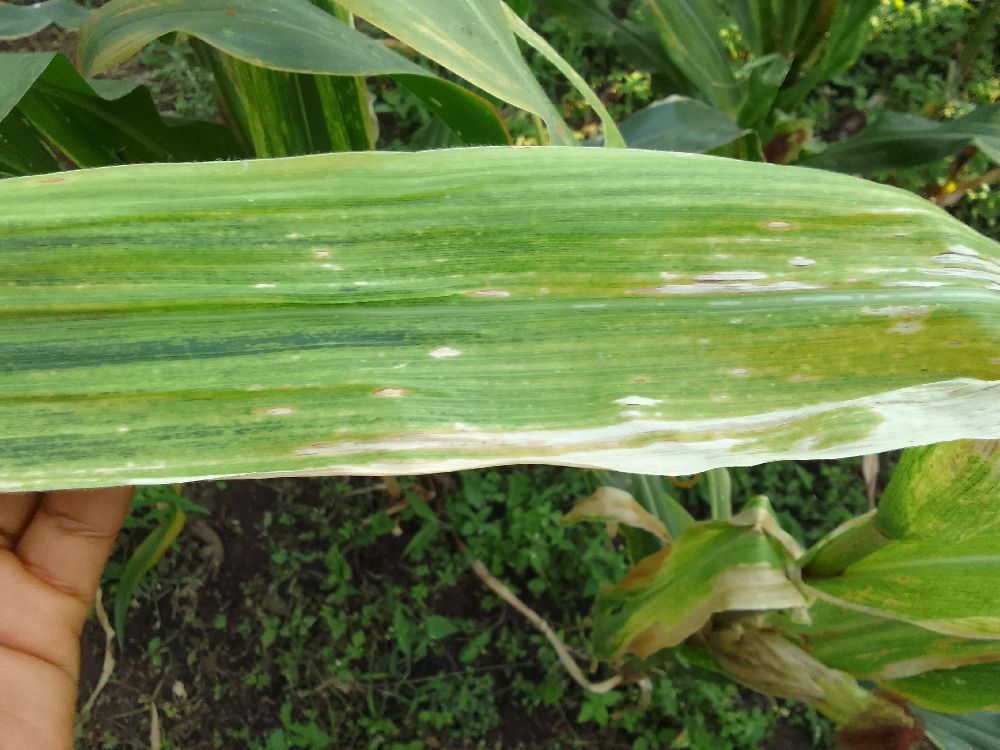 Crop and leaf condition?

maize, maize lethal necrosis
